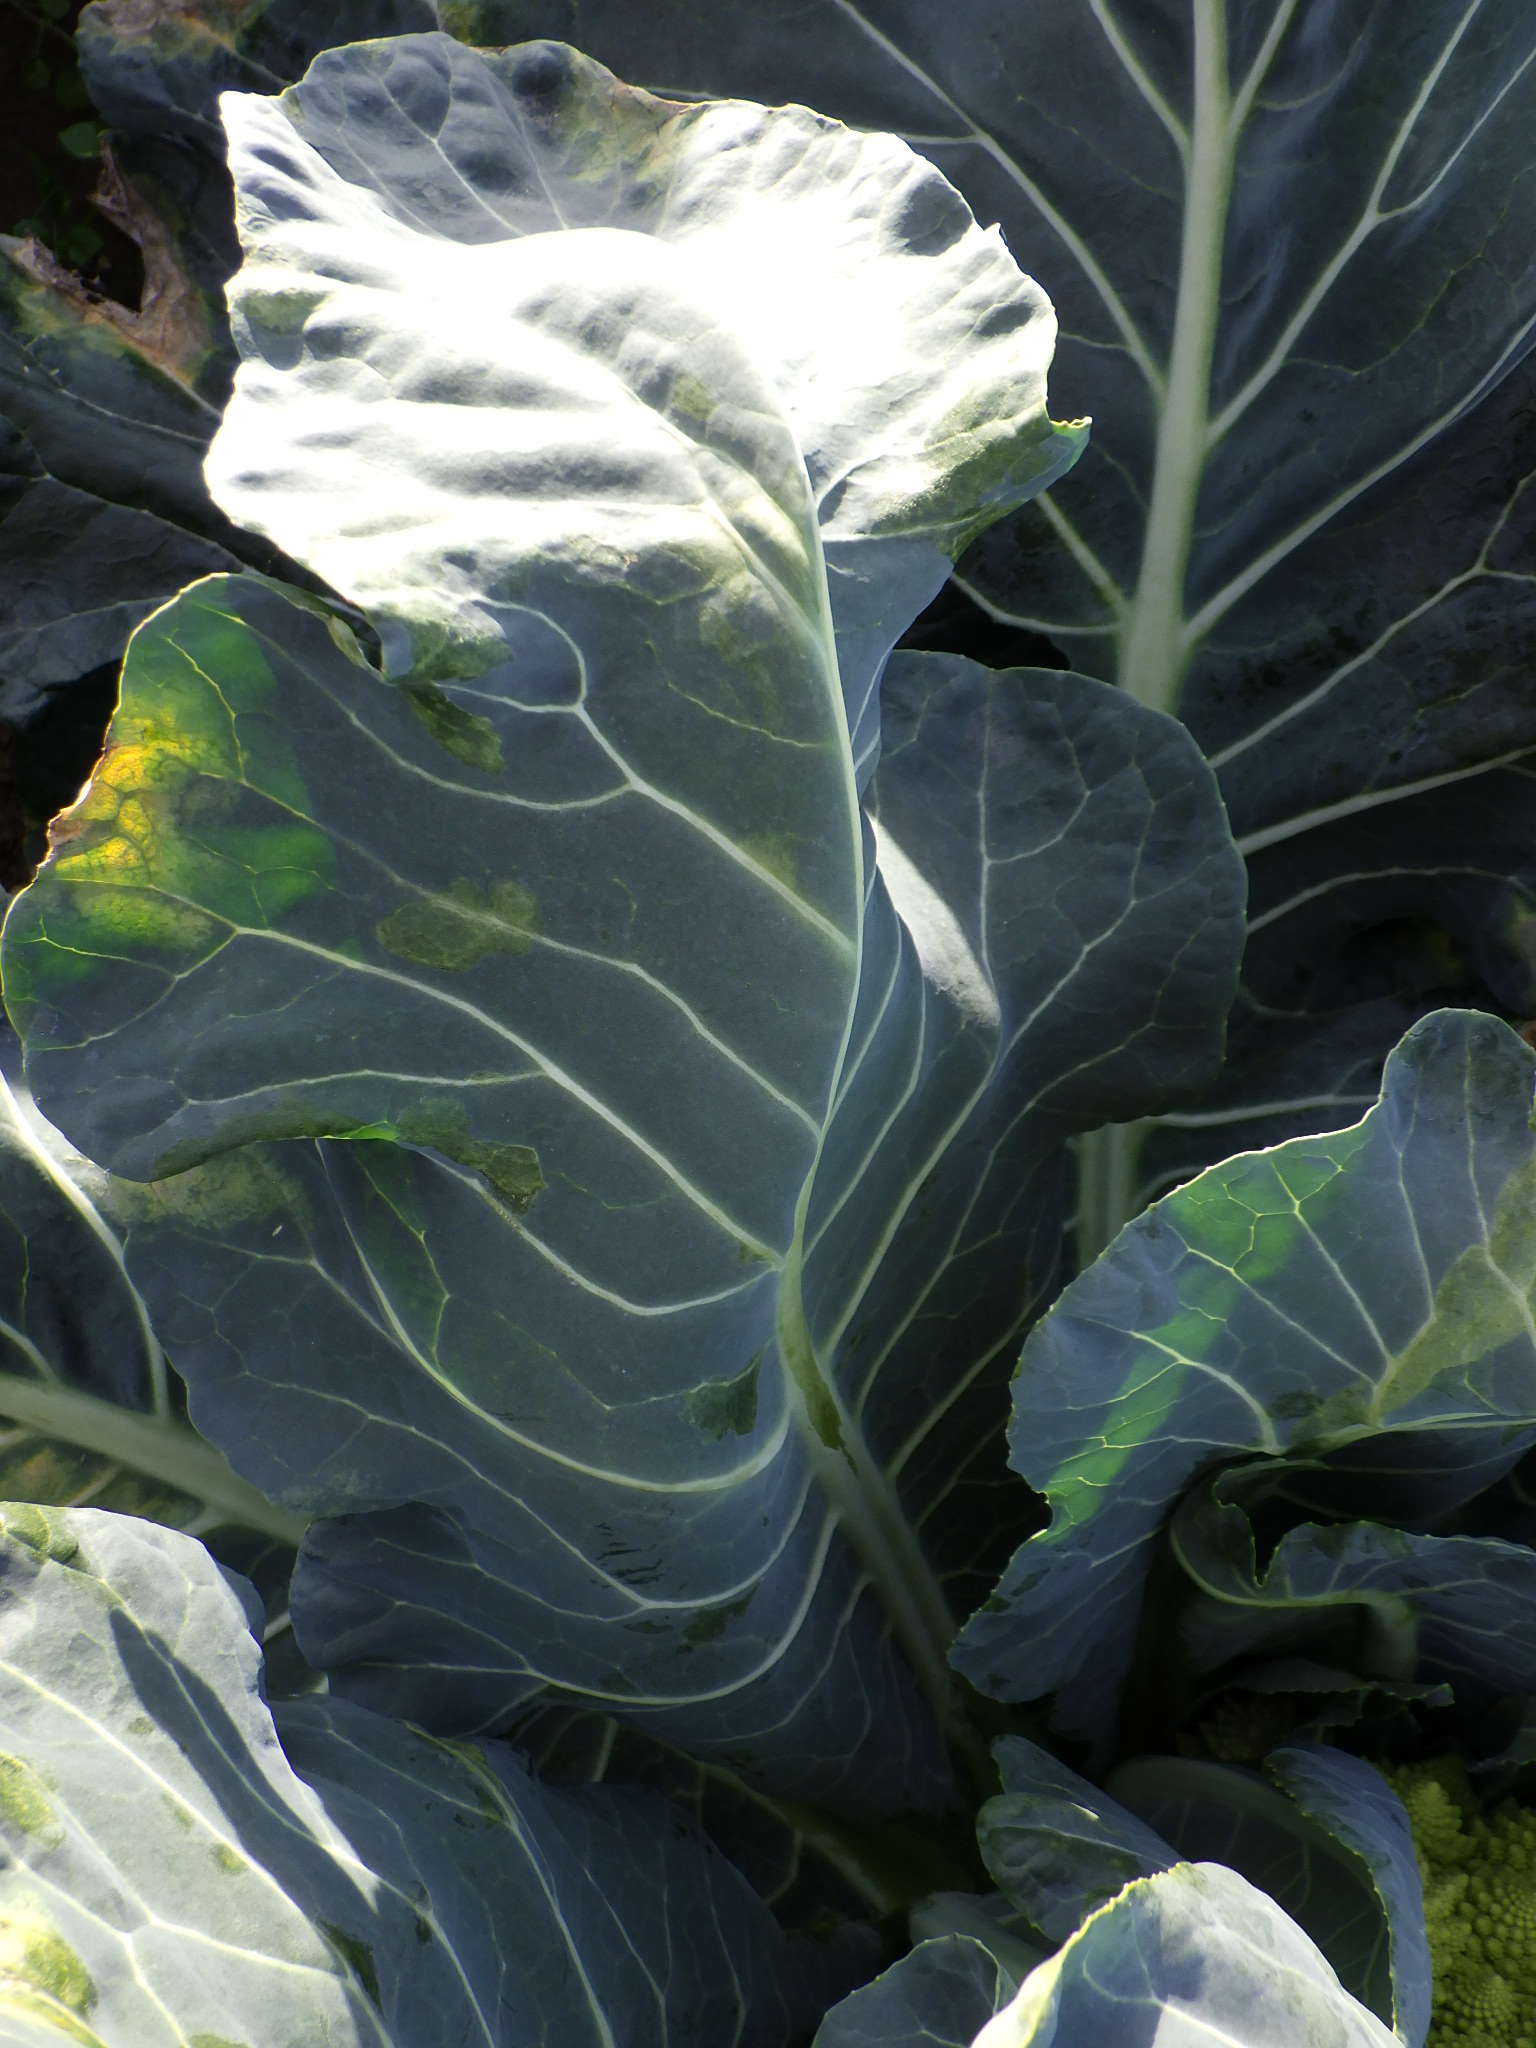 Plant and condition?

broccoli, downy mildew
